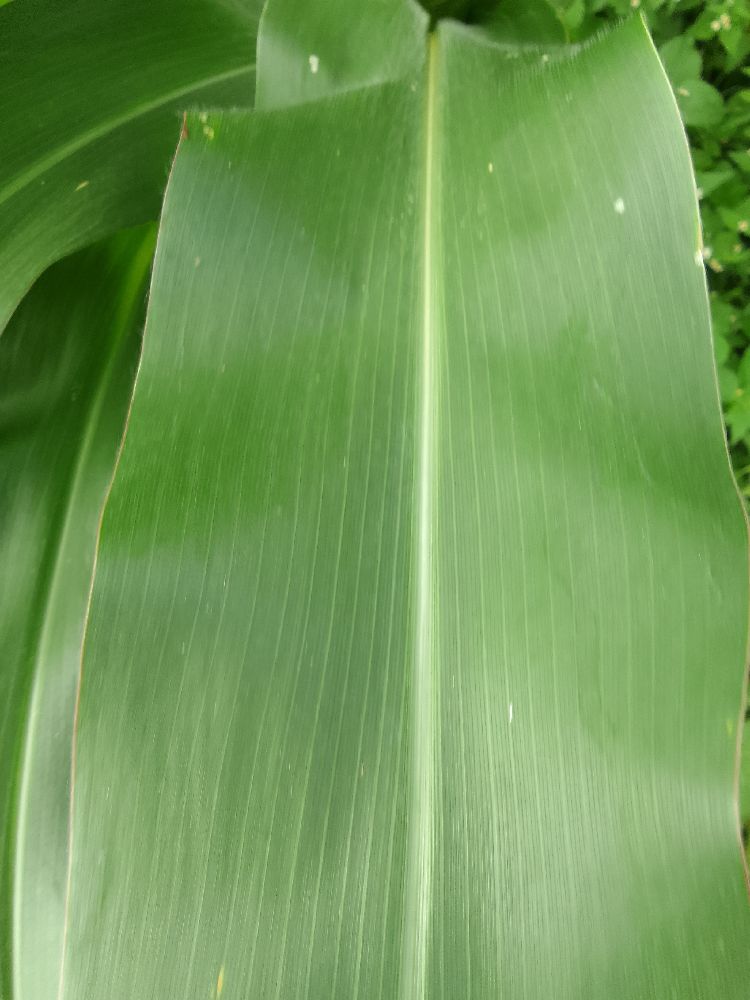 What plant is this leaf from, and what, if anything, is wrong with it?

maize, healthy
